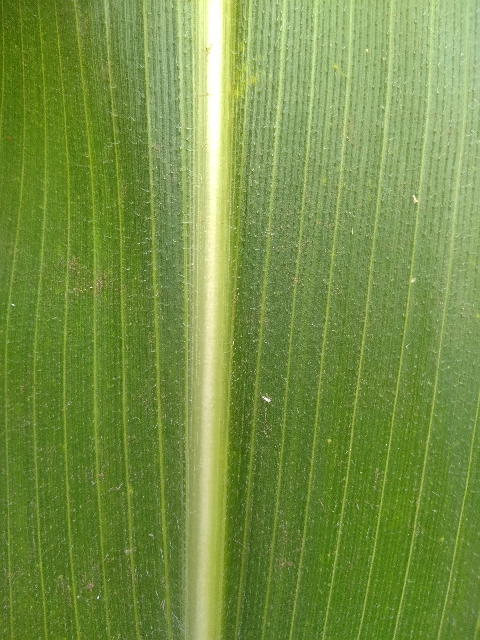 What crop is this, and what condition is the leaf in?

maize, healthy
